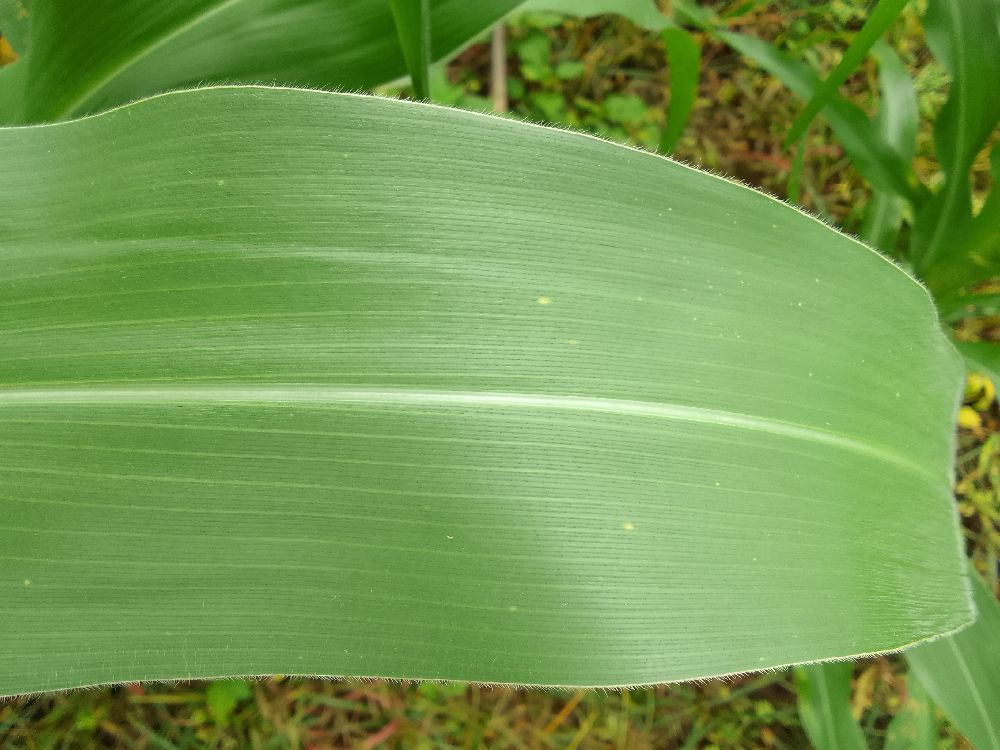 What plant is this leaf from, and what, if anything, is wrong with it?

maize, healthy
